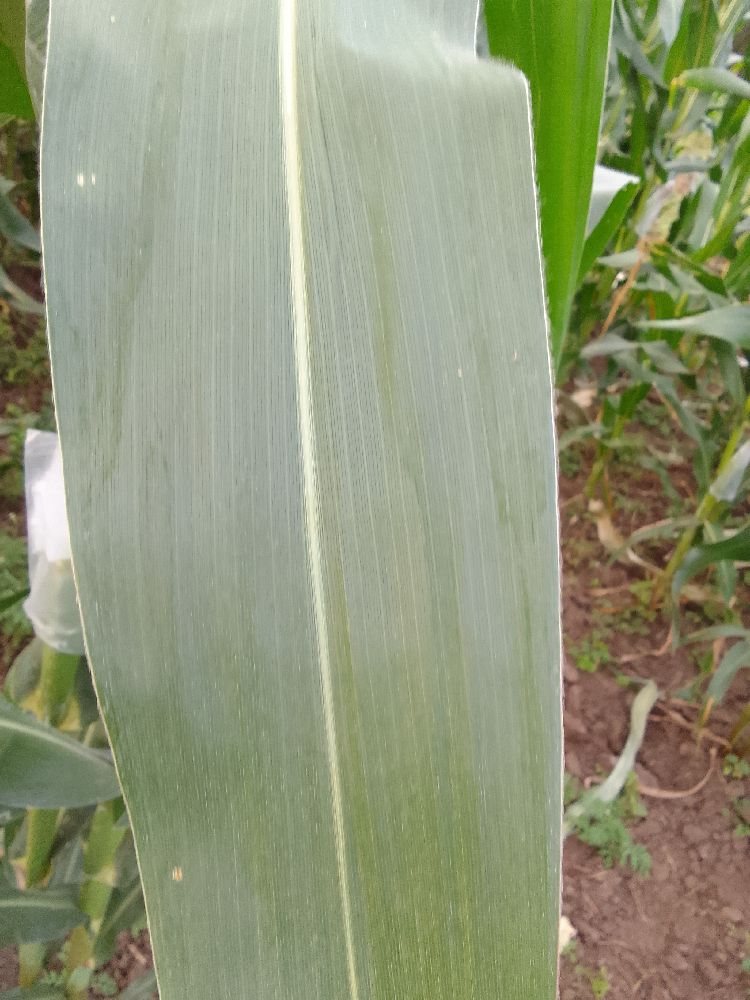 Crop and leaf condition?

maize, healthy
